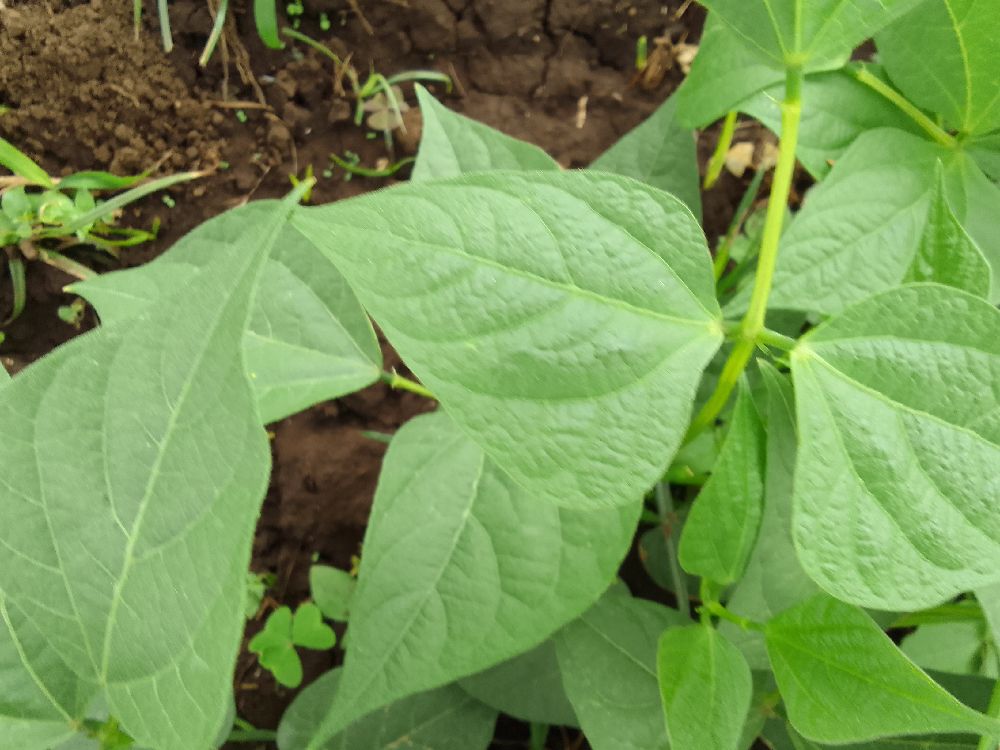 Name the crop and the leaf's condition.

common bean, healthy
